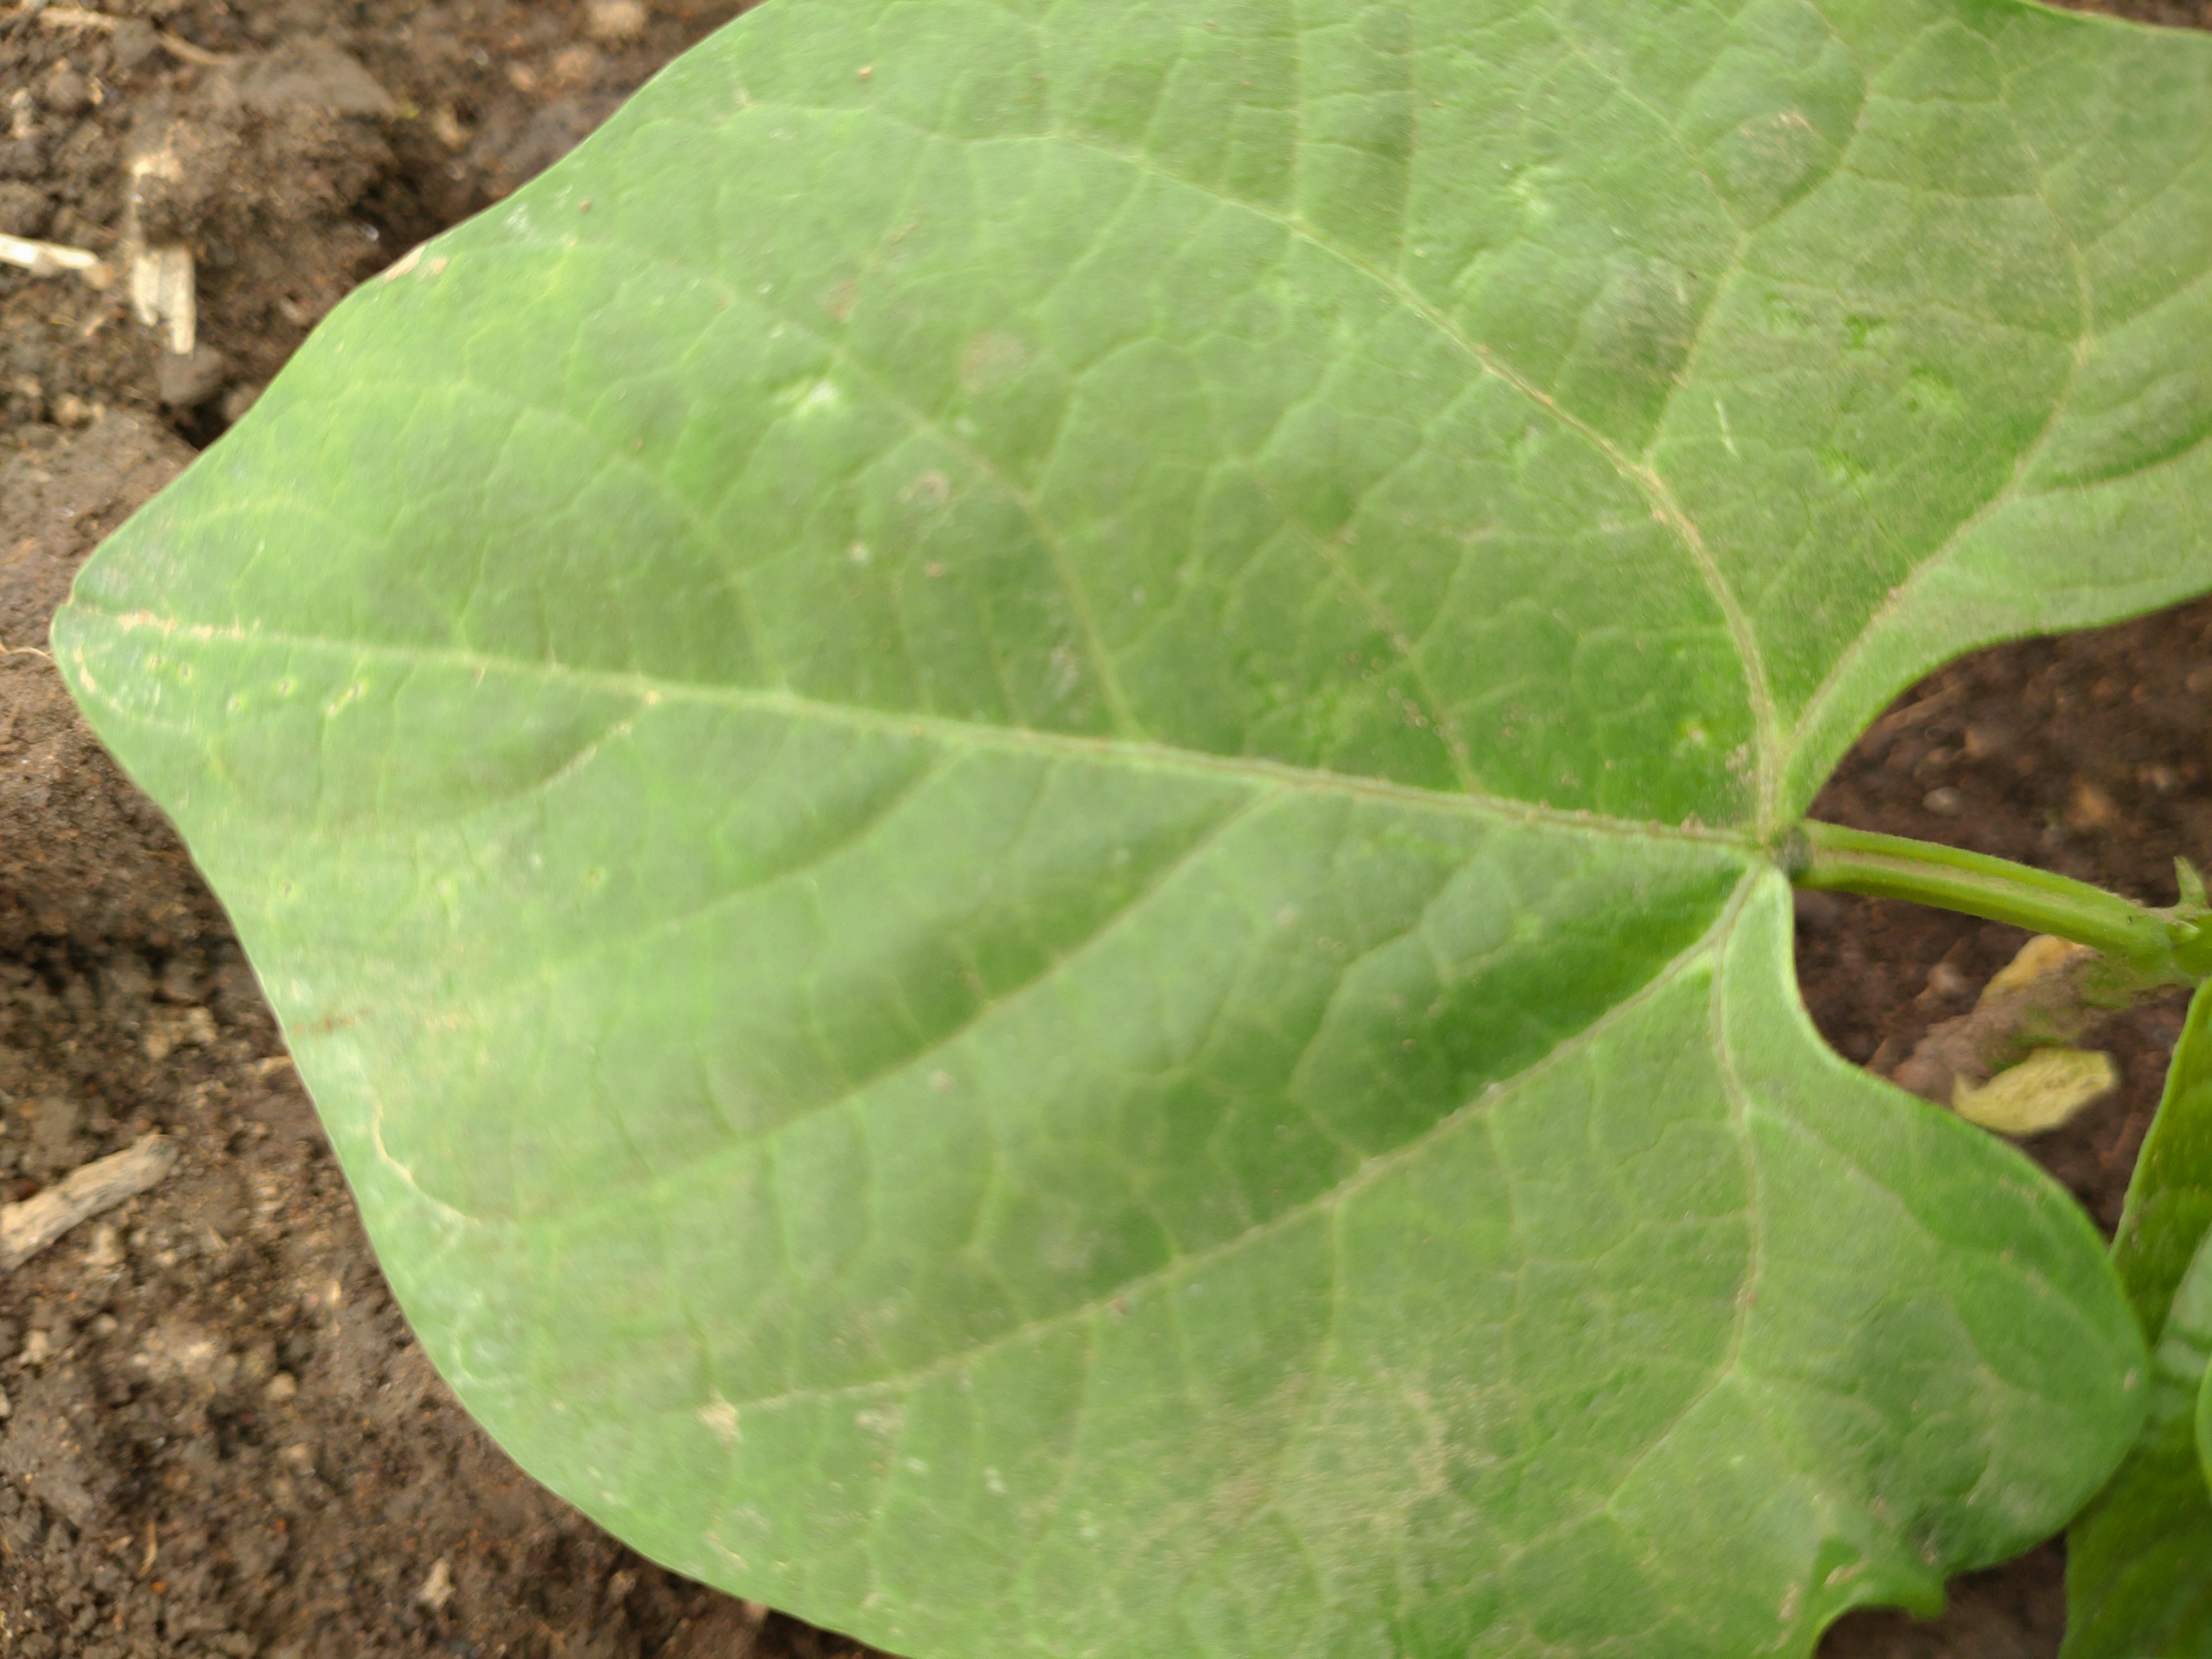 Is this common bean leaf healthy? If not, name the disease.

healthy
